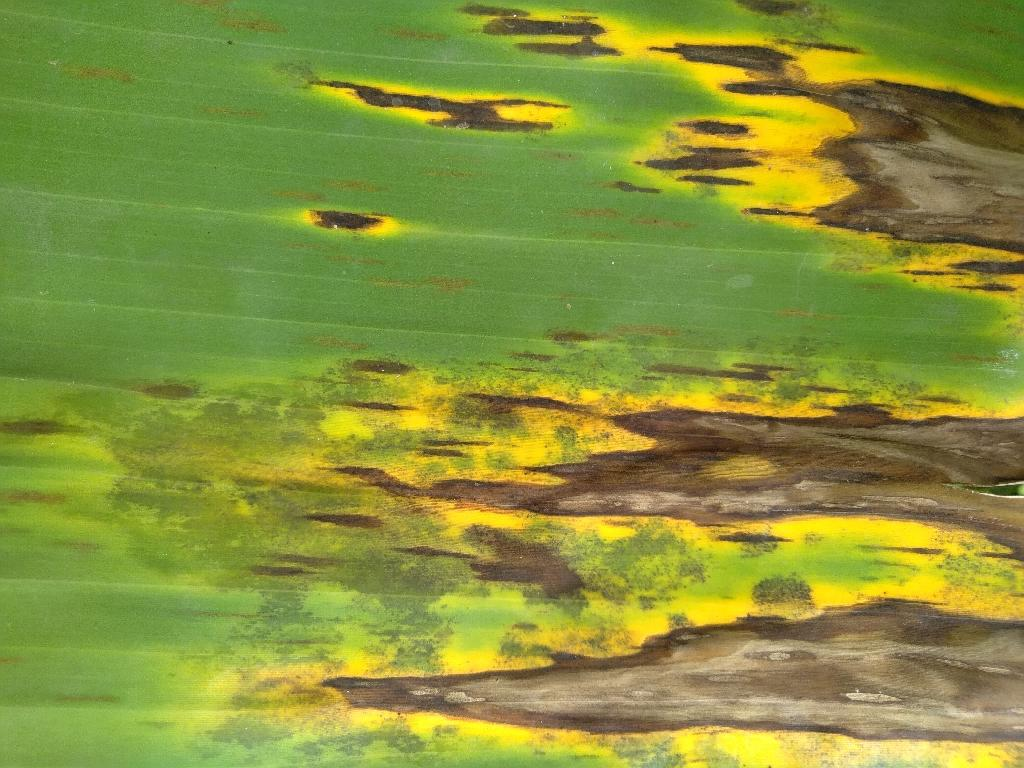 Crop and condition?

banana, black sigatoka
